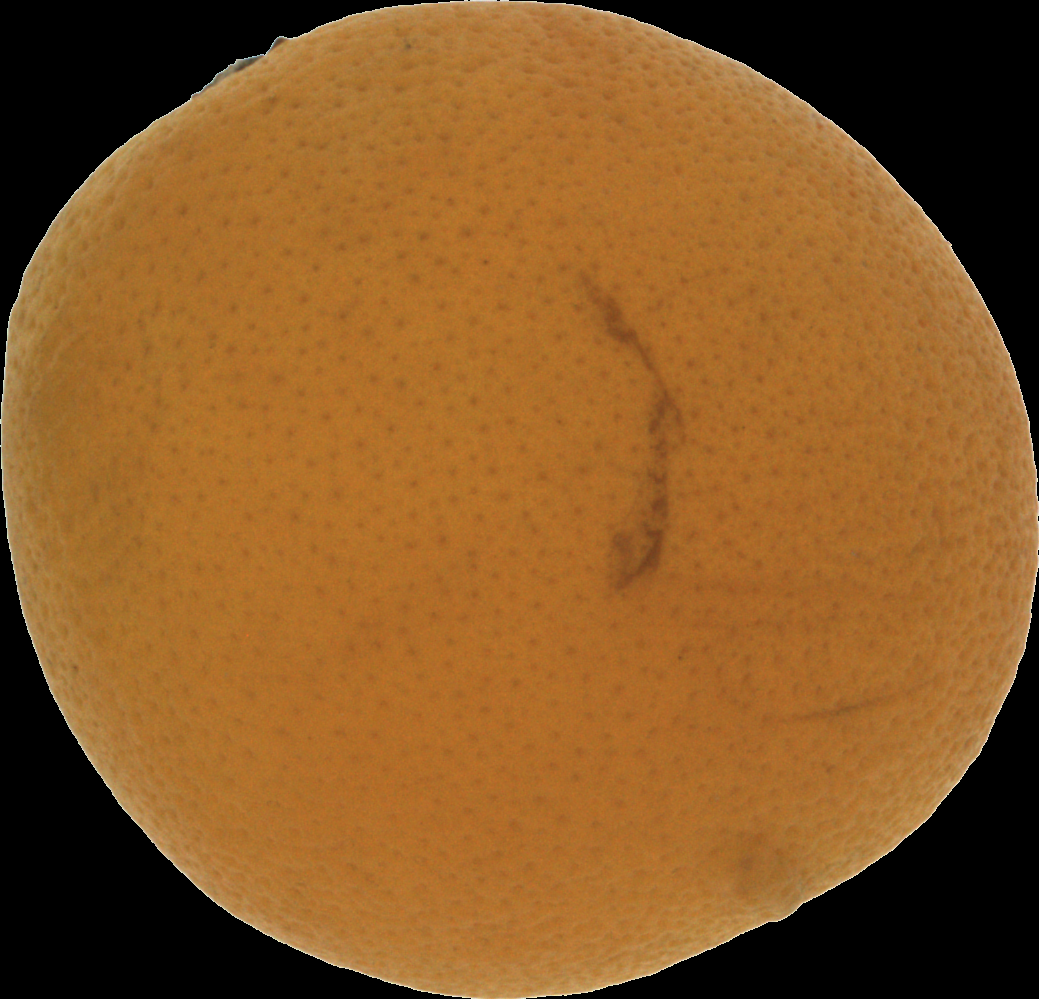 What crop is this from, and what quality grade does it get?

orange, bad
